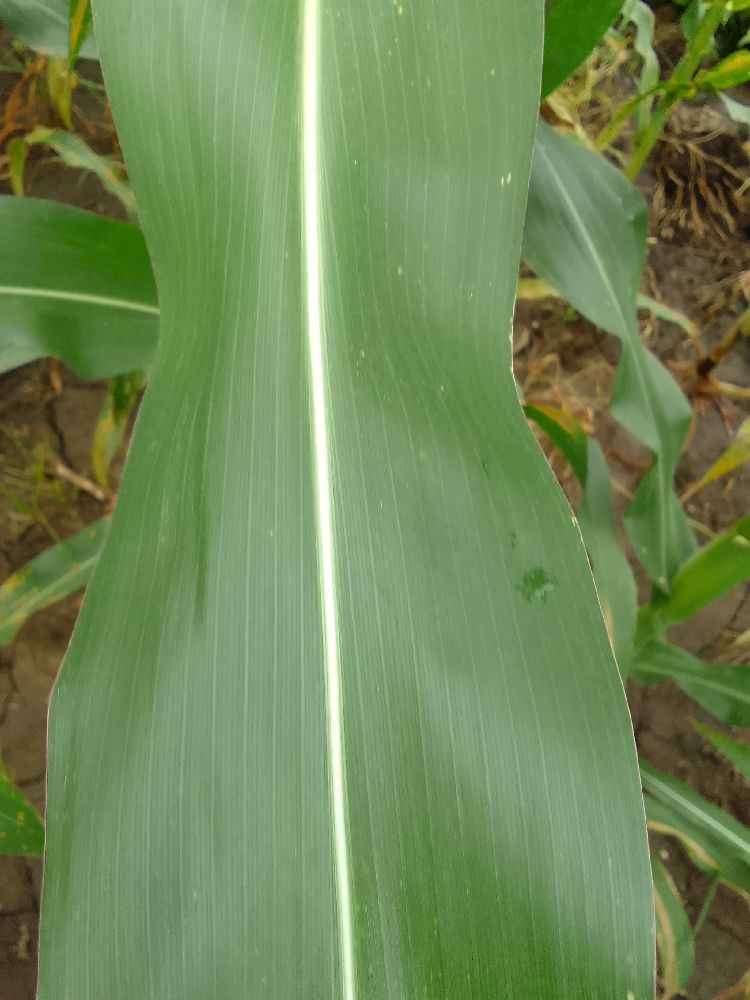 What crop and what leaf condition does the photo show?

maize, healthy
